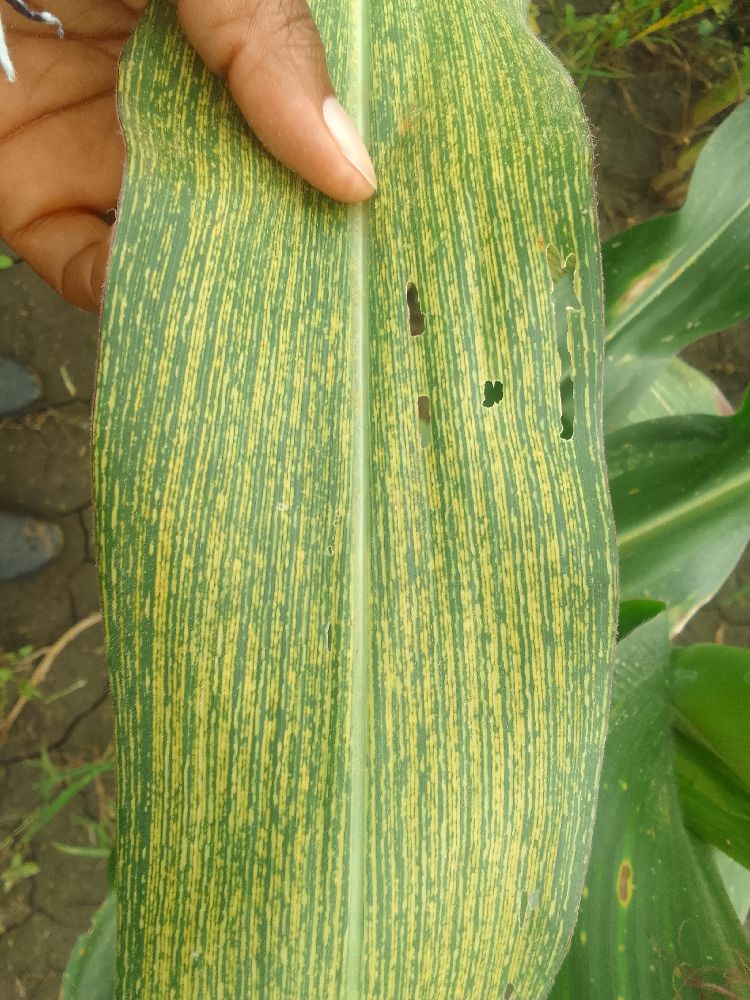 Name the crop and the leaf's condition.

maize, maize streak virus
